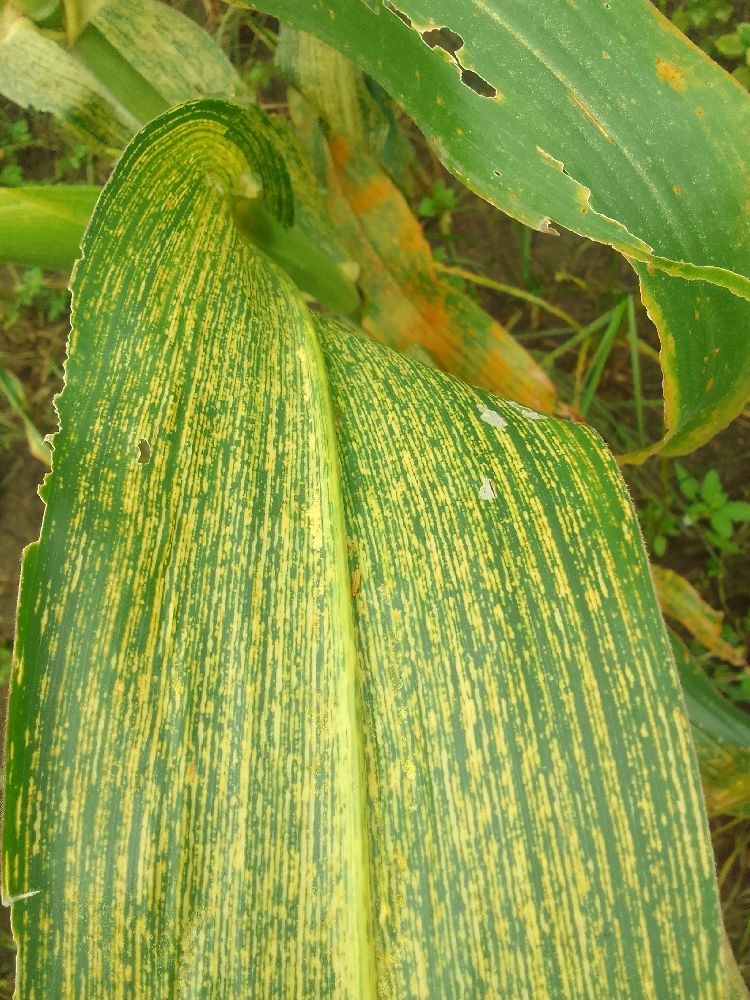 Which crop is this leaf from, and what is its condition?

maize, maize streak virus
